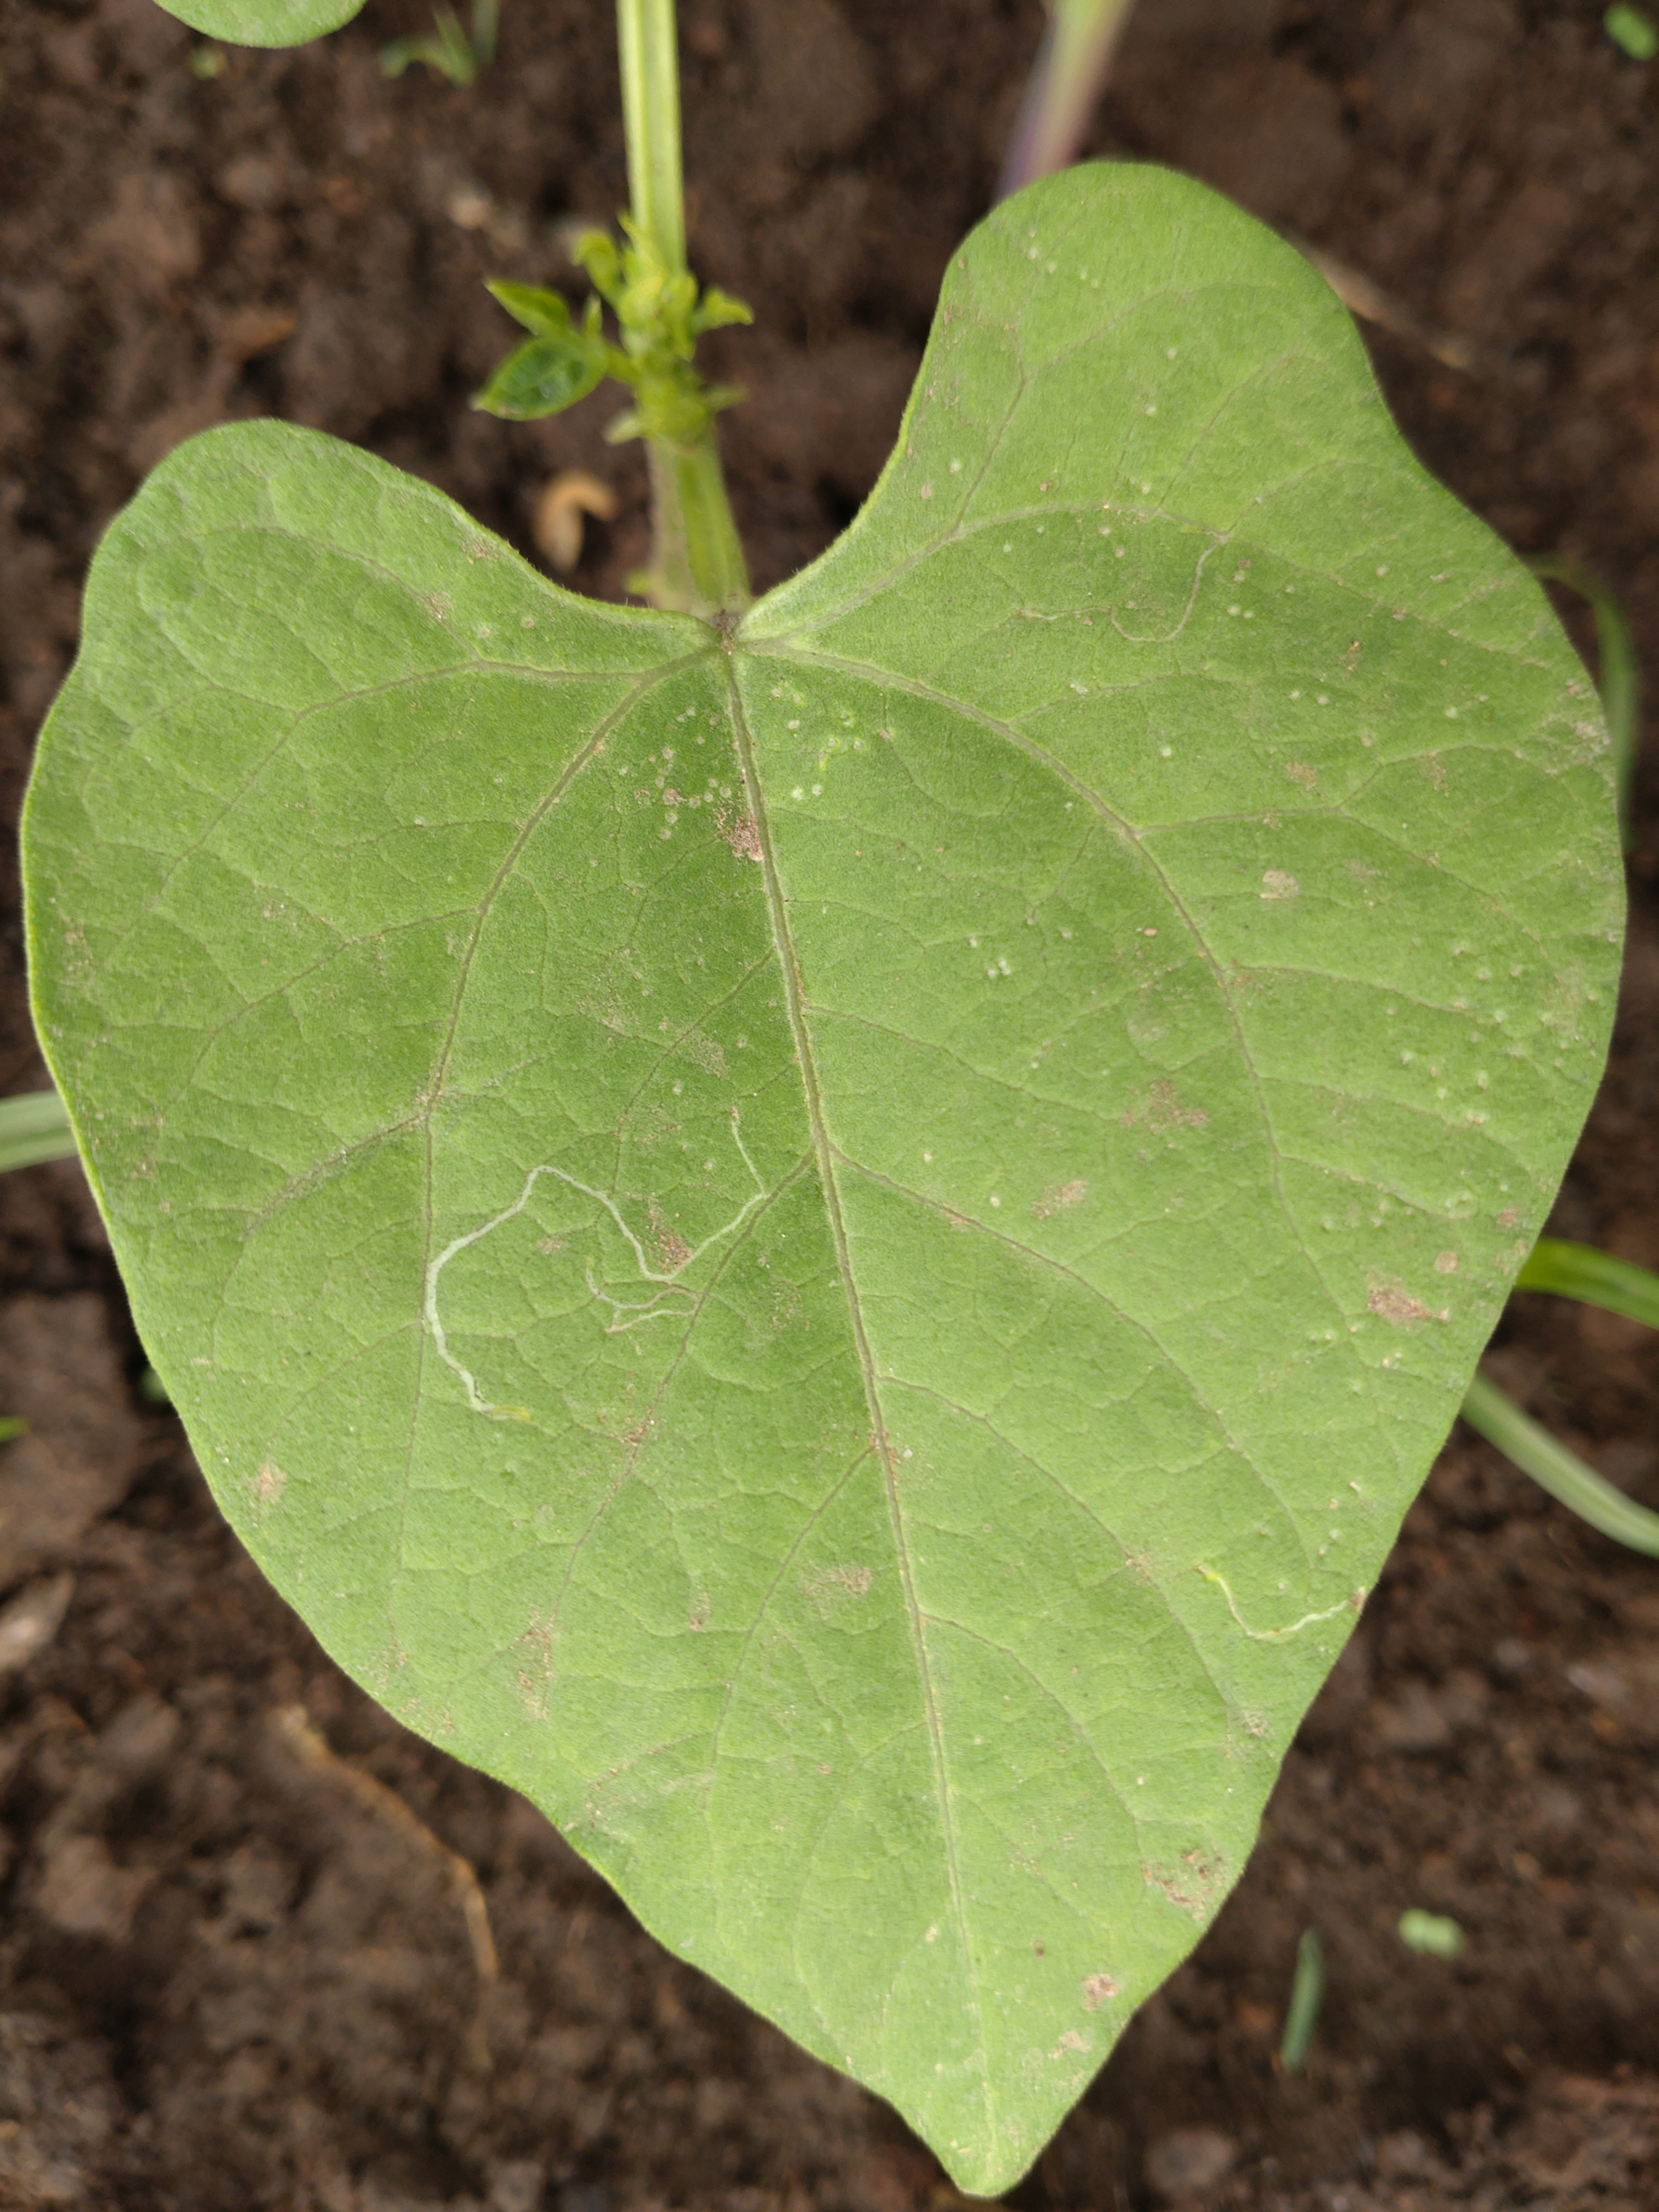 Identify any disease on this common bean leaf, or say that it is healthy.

healthy
